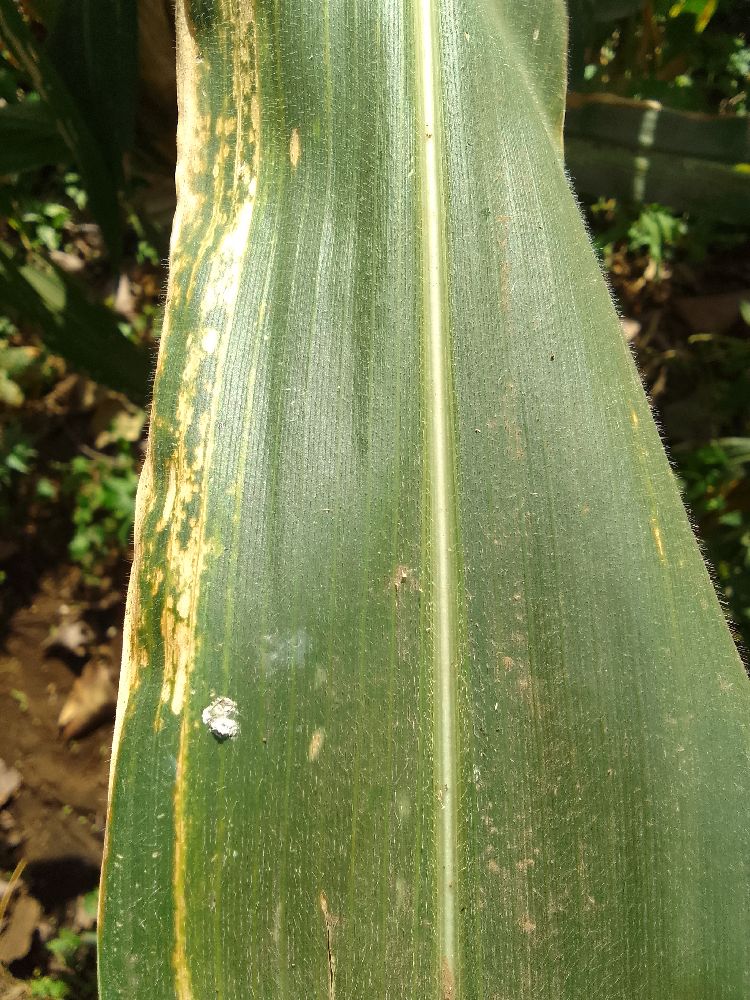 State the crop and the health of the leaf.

maize, maize lethal necrosis
